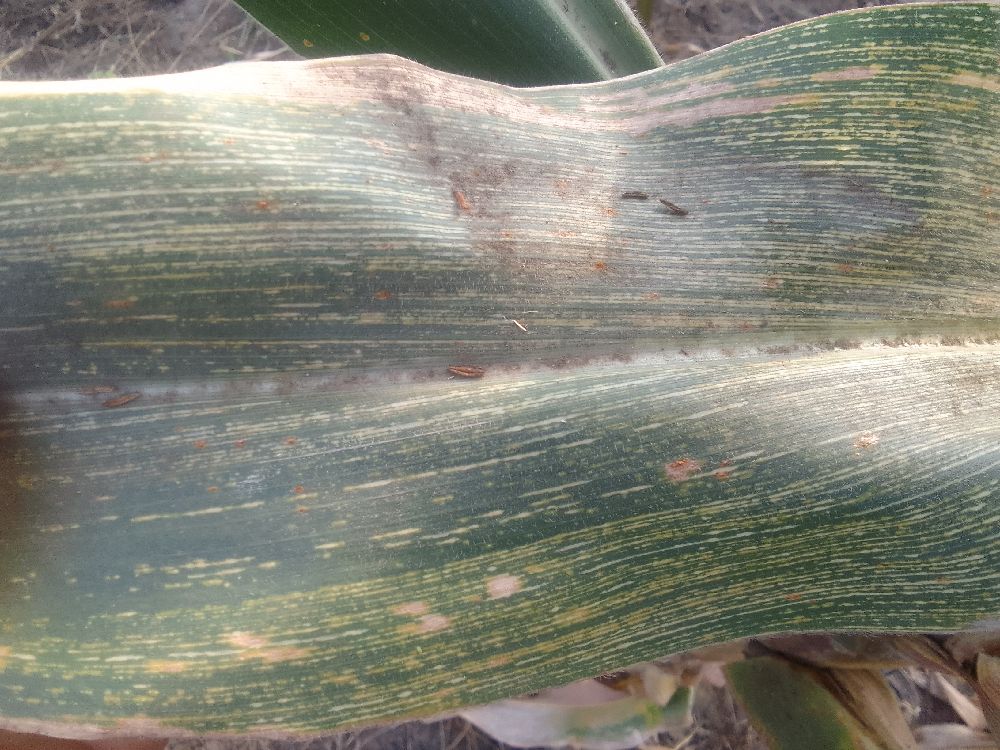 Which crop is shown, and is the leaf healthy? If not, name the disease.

maize, maize streak virus
